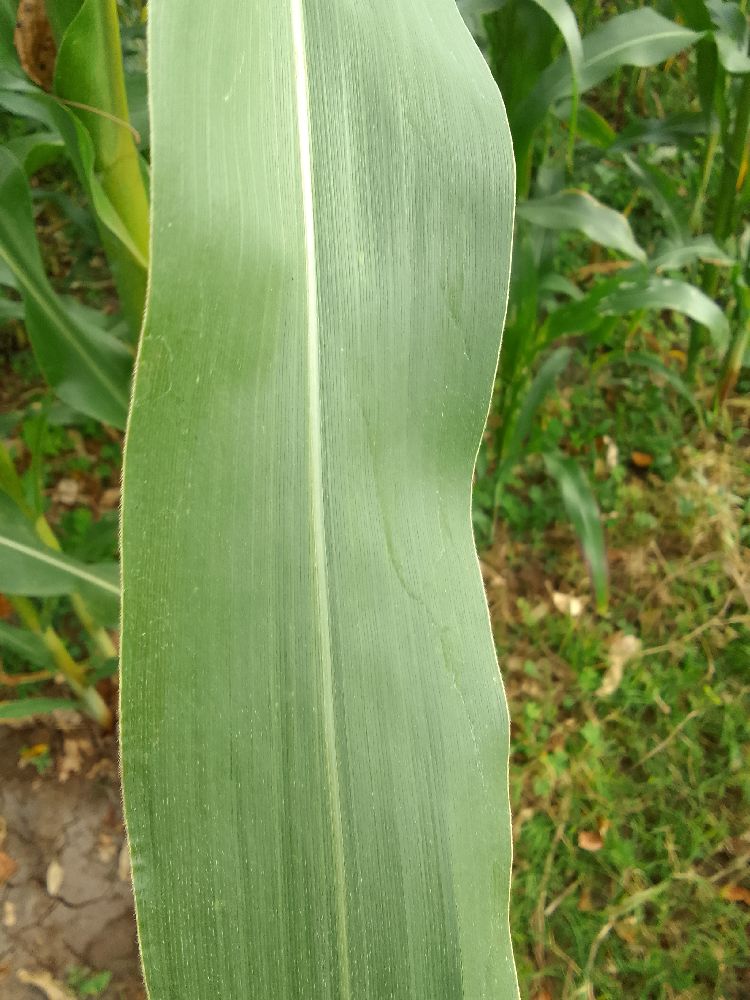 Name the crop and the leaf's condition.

maize, healthy
